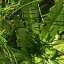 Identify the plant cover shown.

structured weed
